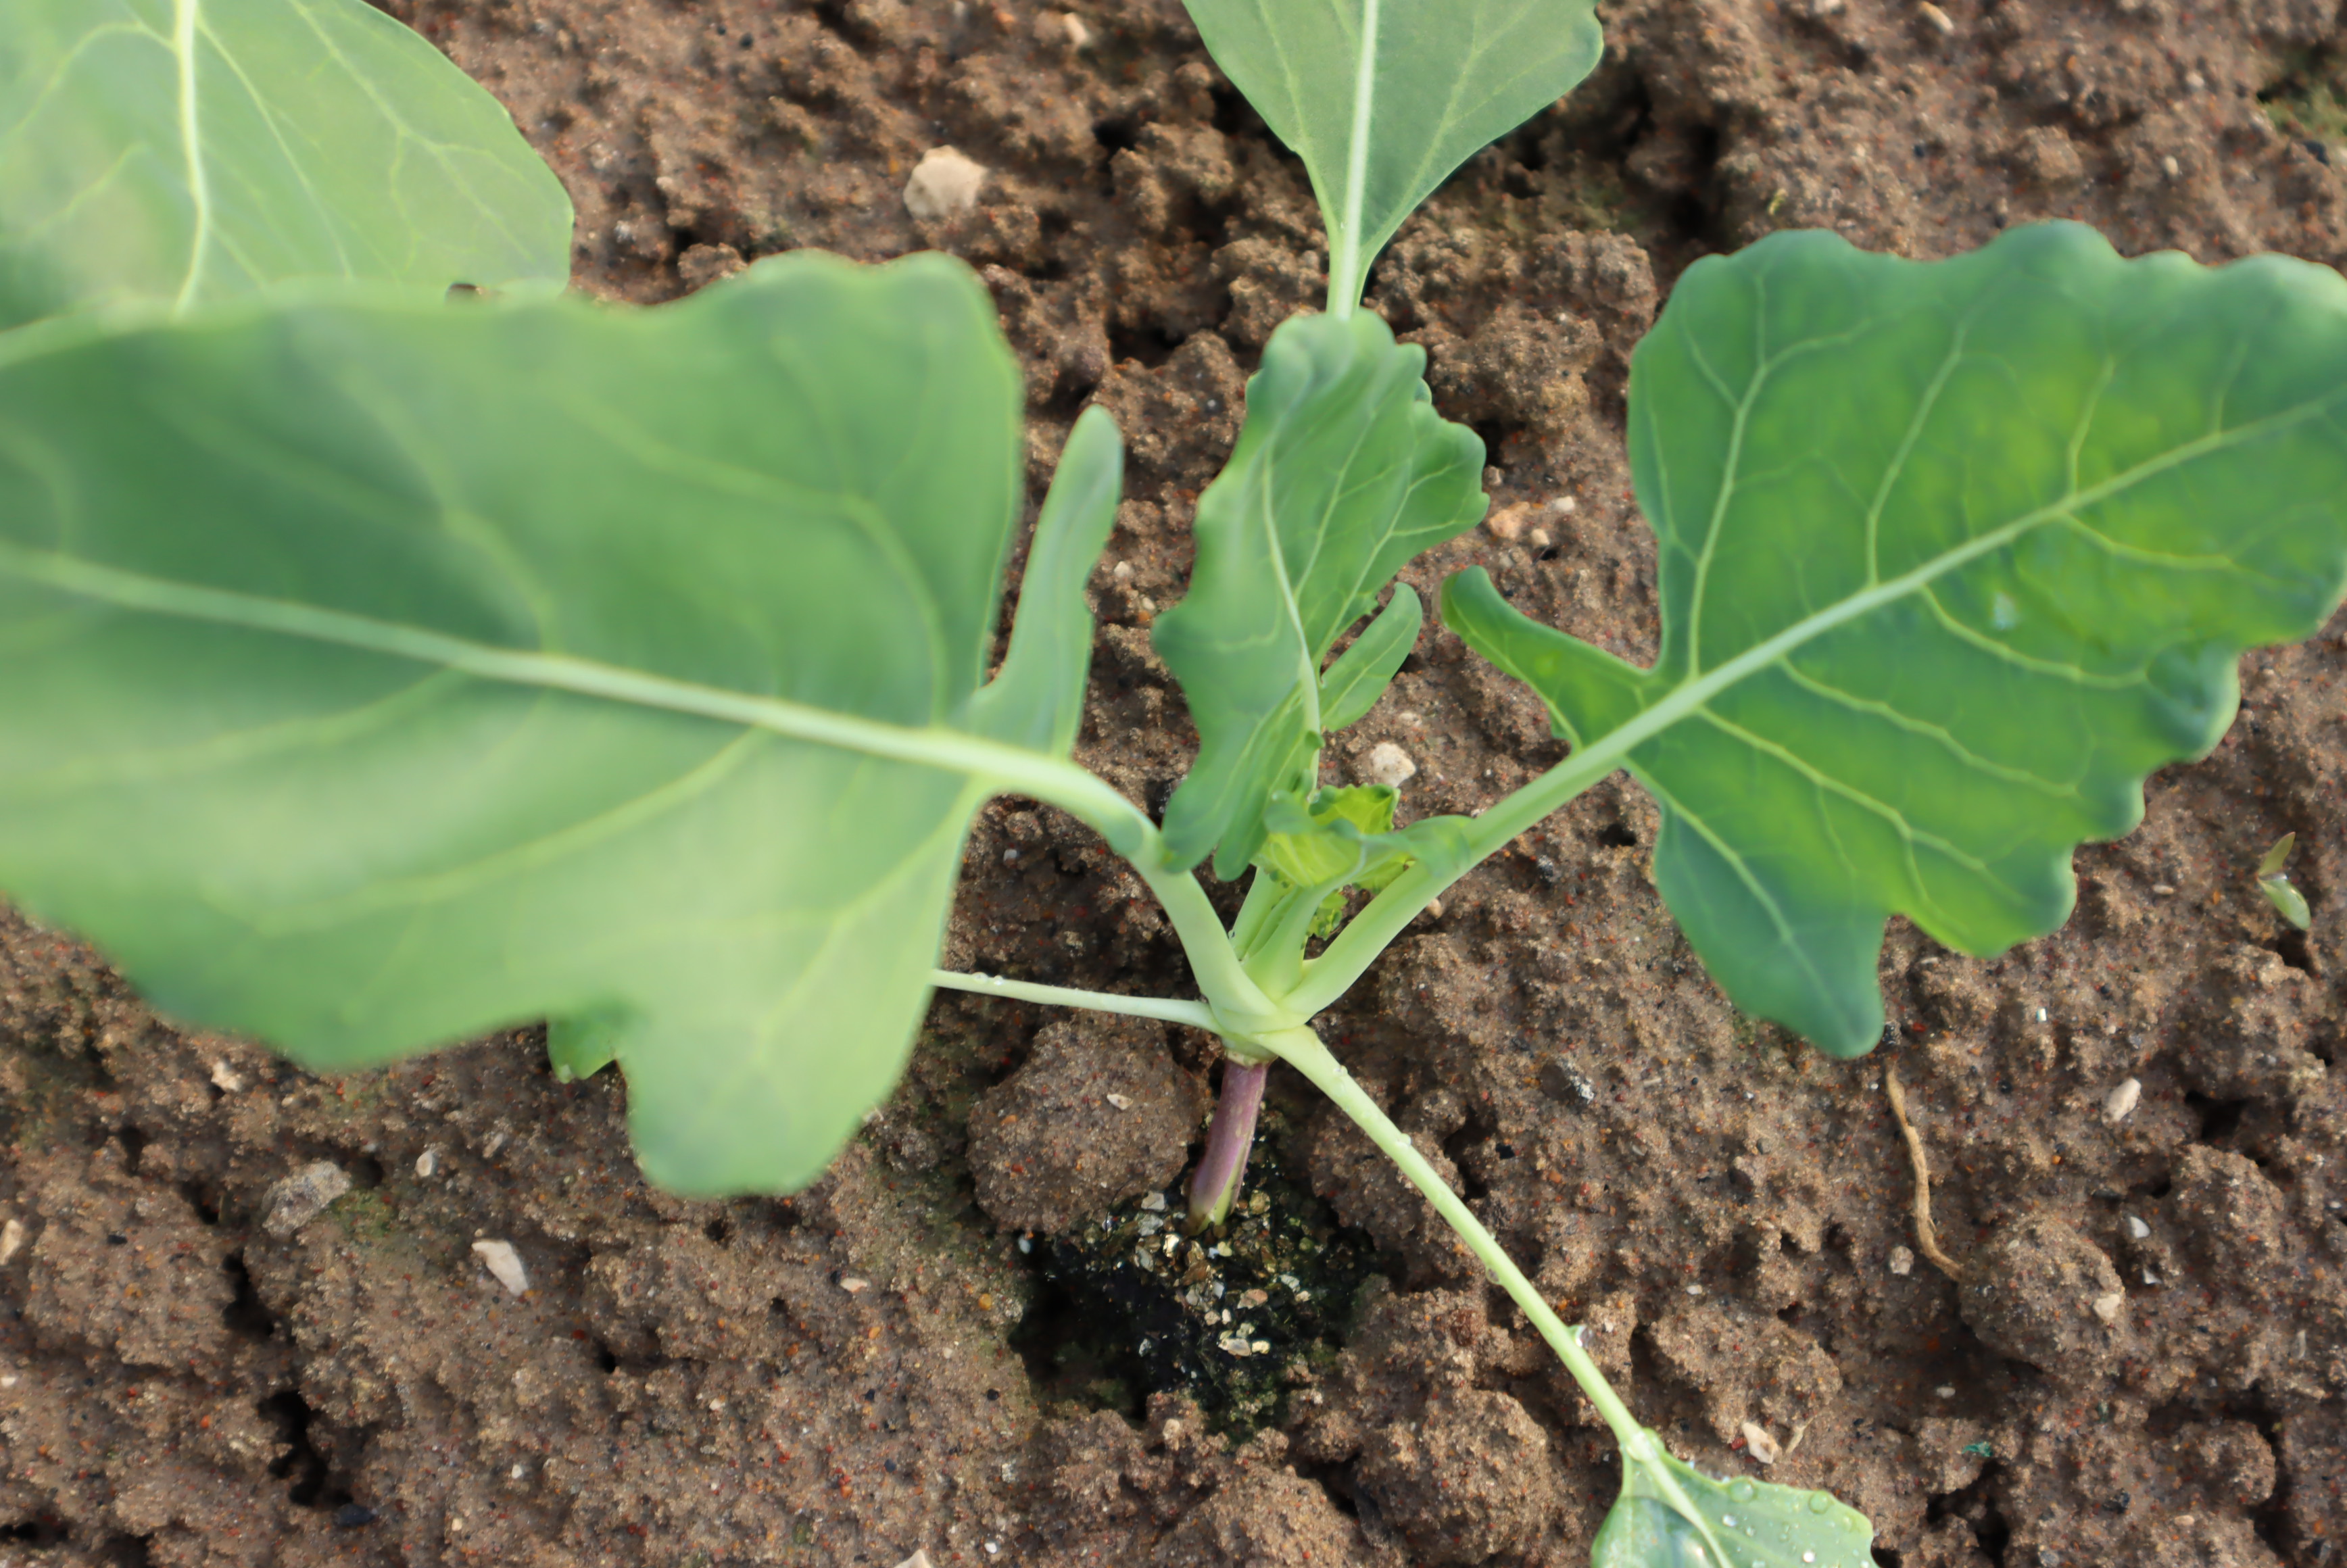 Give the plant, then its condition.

turnip, healthy
